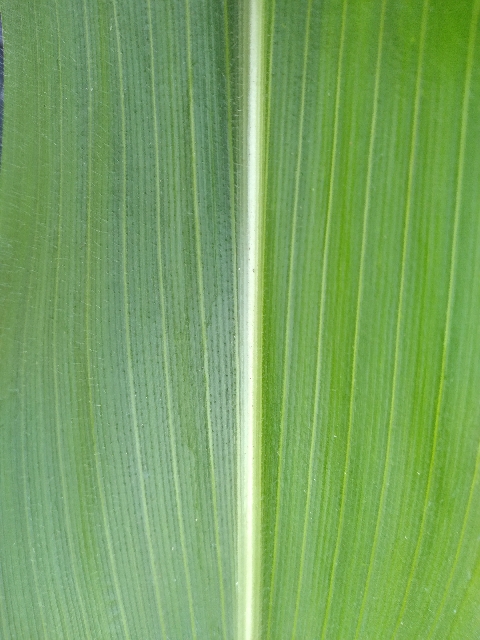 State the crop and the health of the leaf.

maize, healthy
